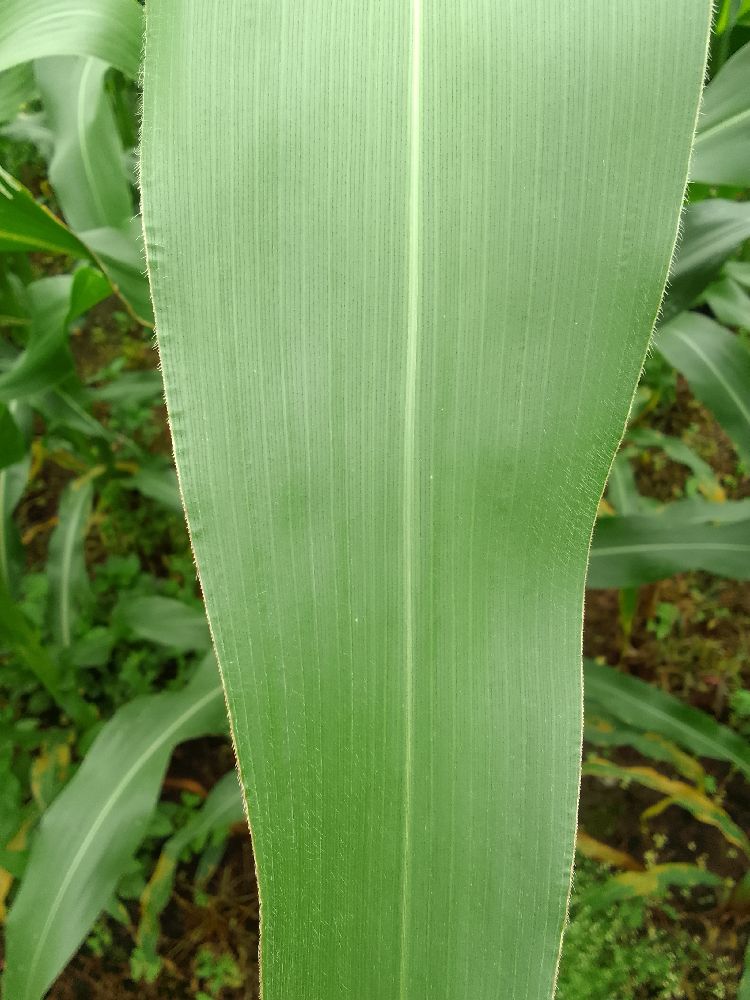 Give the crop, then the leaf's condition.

maize, healthy
